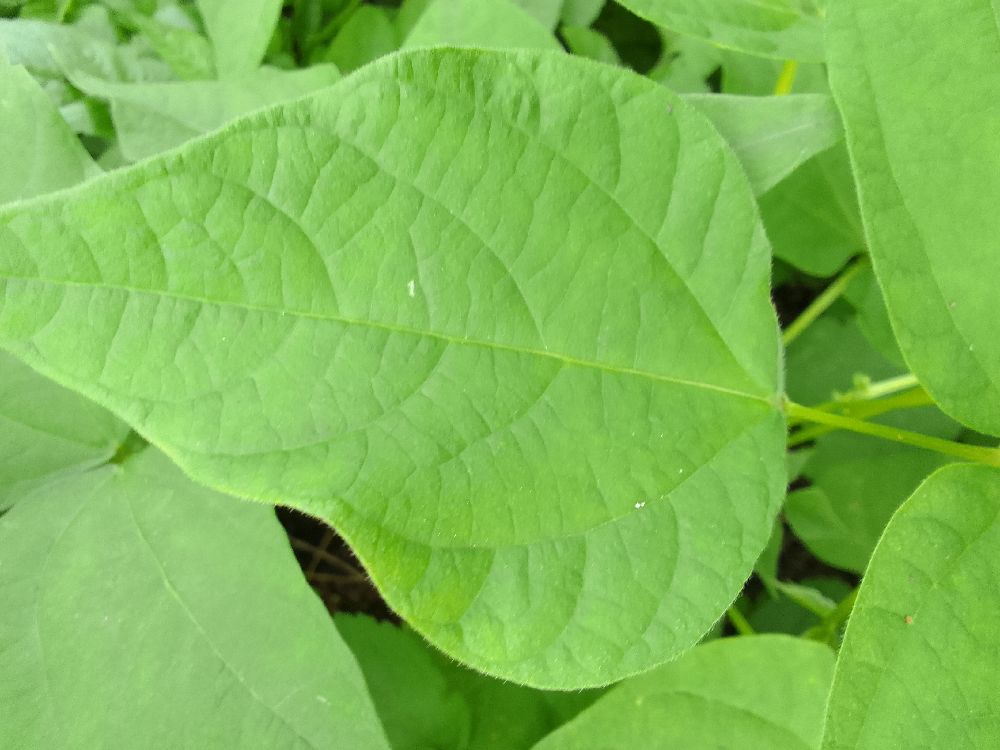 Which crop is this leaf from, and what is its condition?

common bean, healthy
